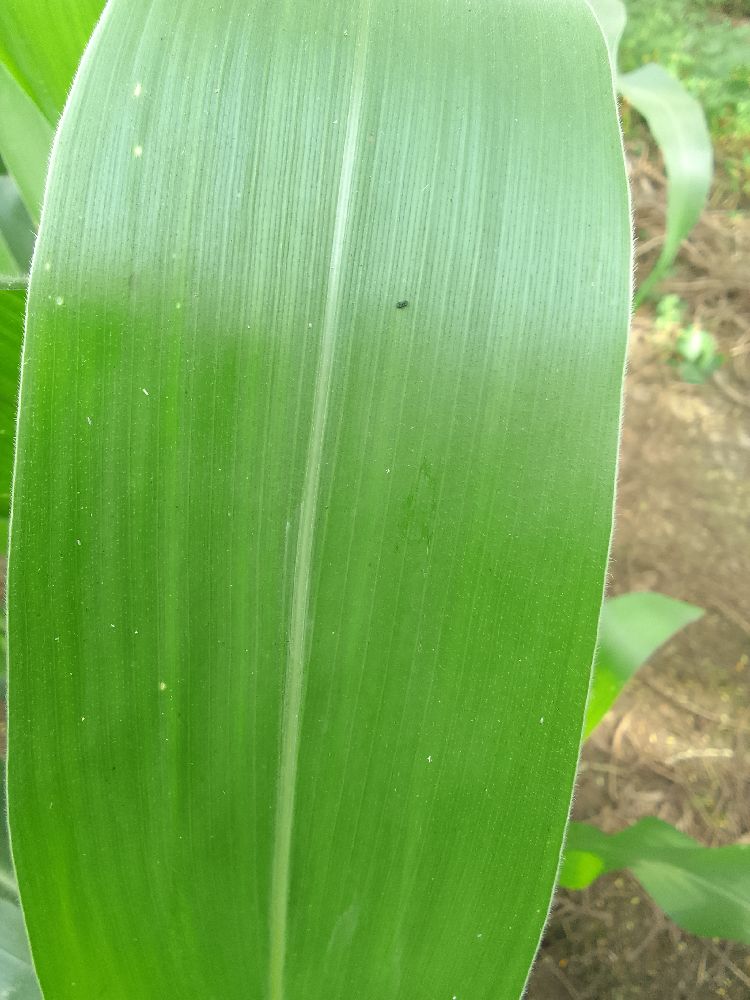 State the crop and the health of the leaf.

maize, healthy
